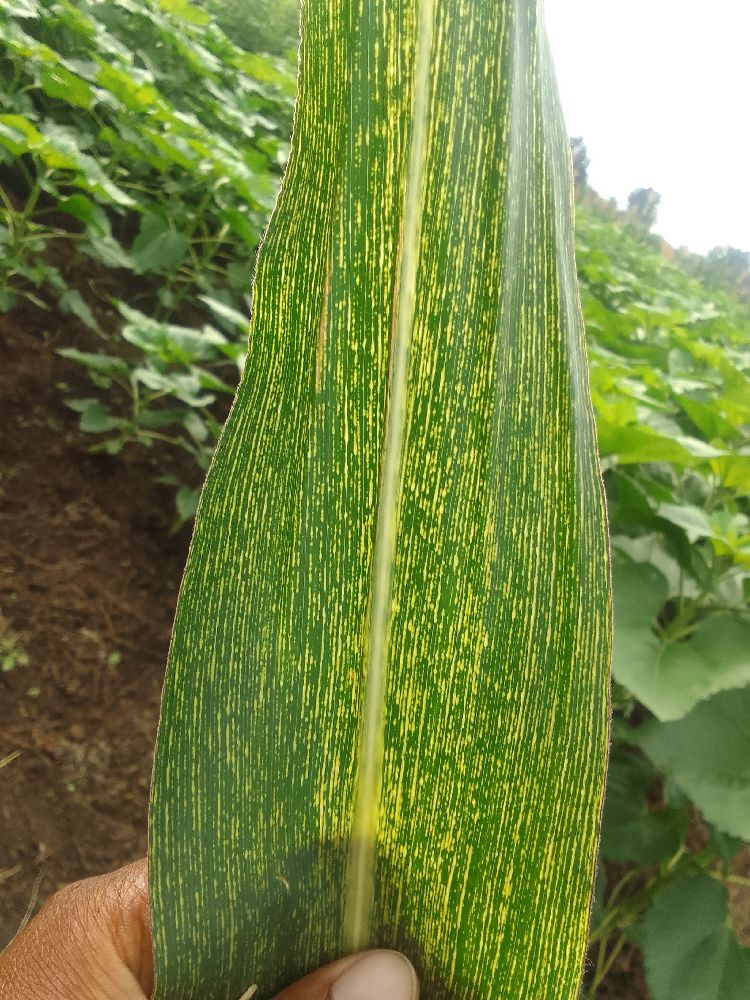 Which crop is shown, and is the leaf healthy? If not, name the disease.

maize, maize streak virus
